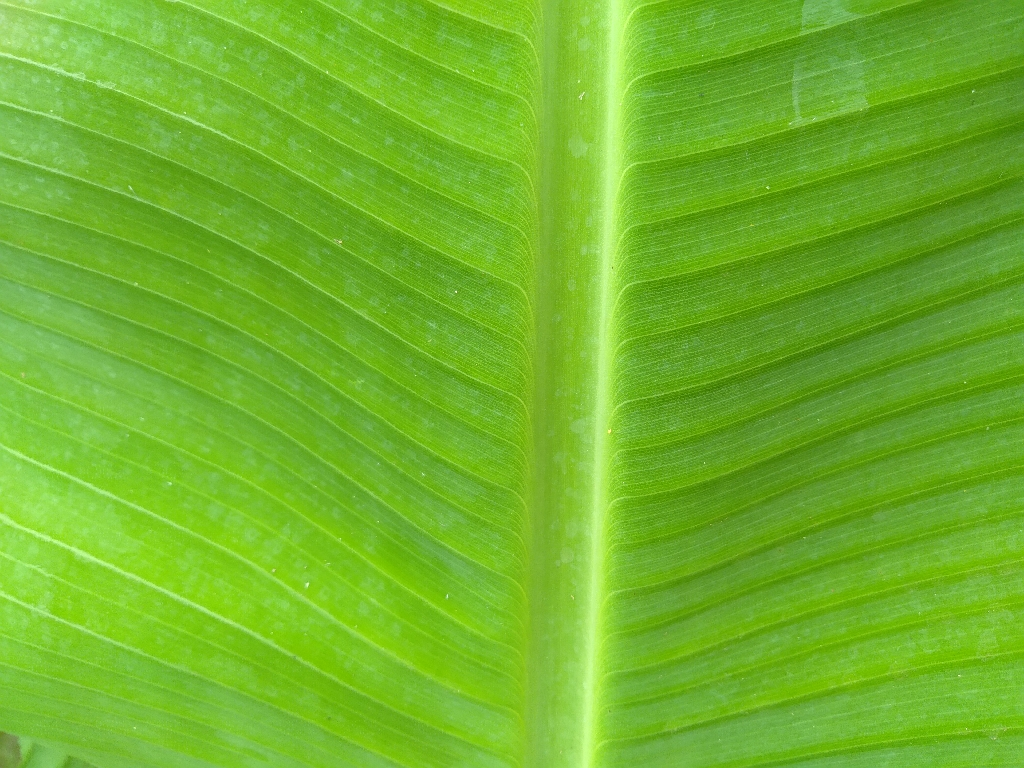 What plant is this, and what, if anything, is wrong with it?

banana, healthy
